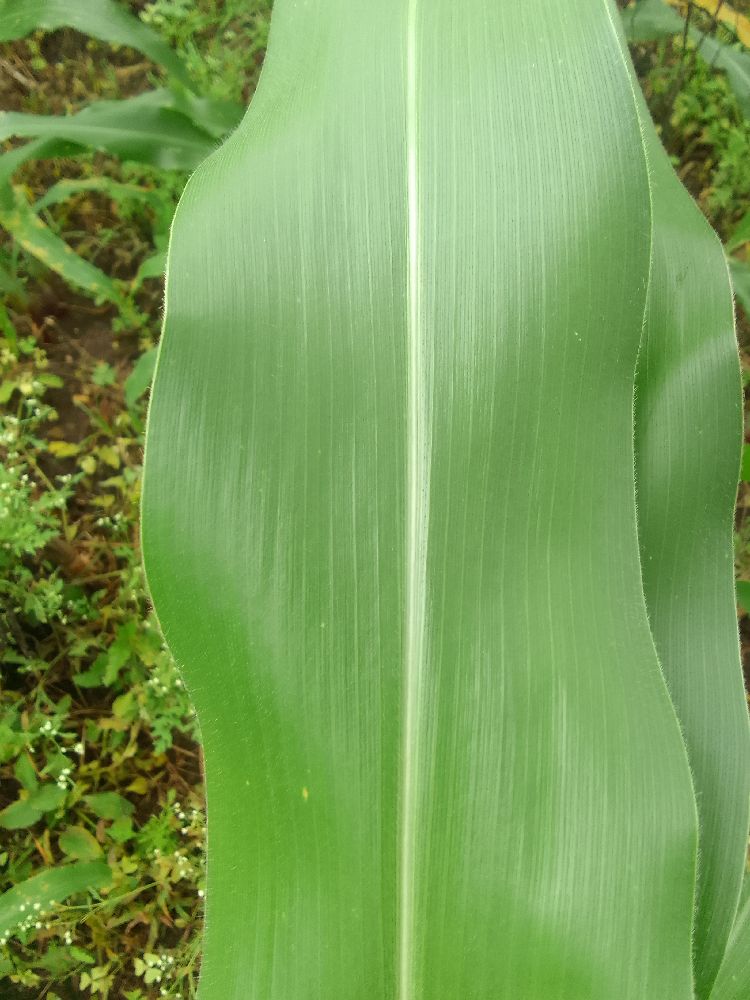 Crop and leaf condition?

maize, healthy
